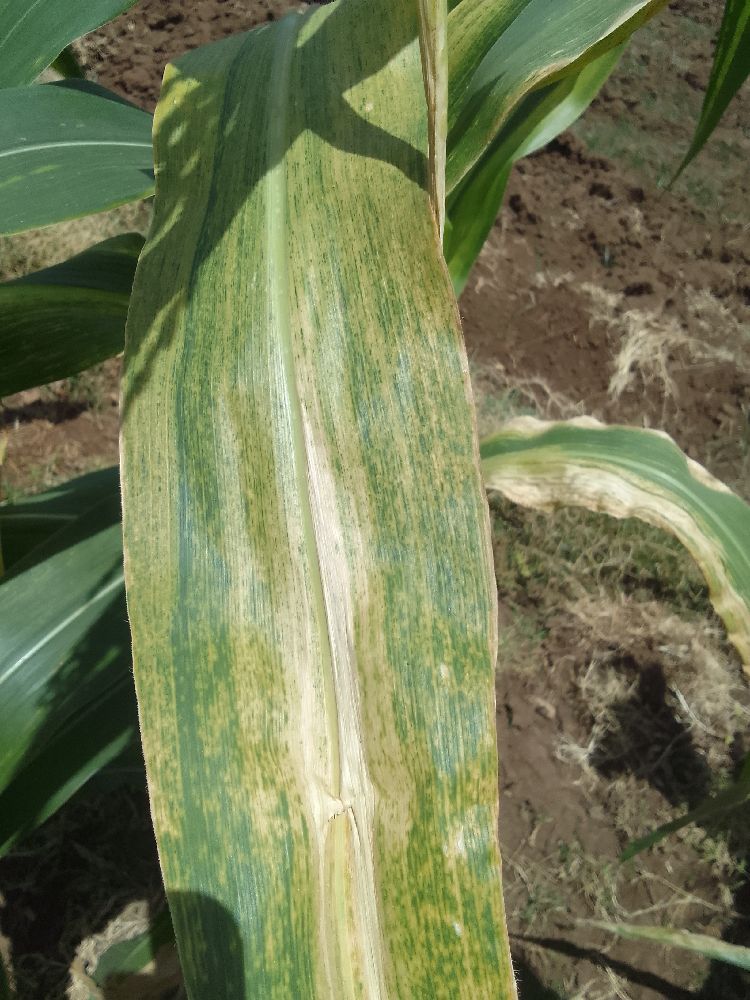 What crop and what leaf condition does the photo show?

maize, maize lethal necrosis
